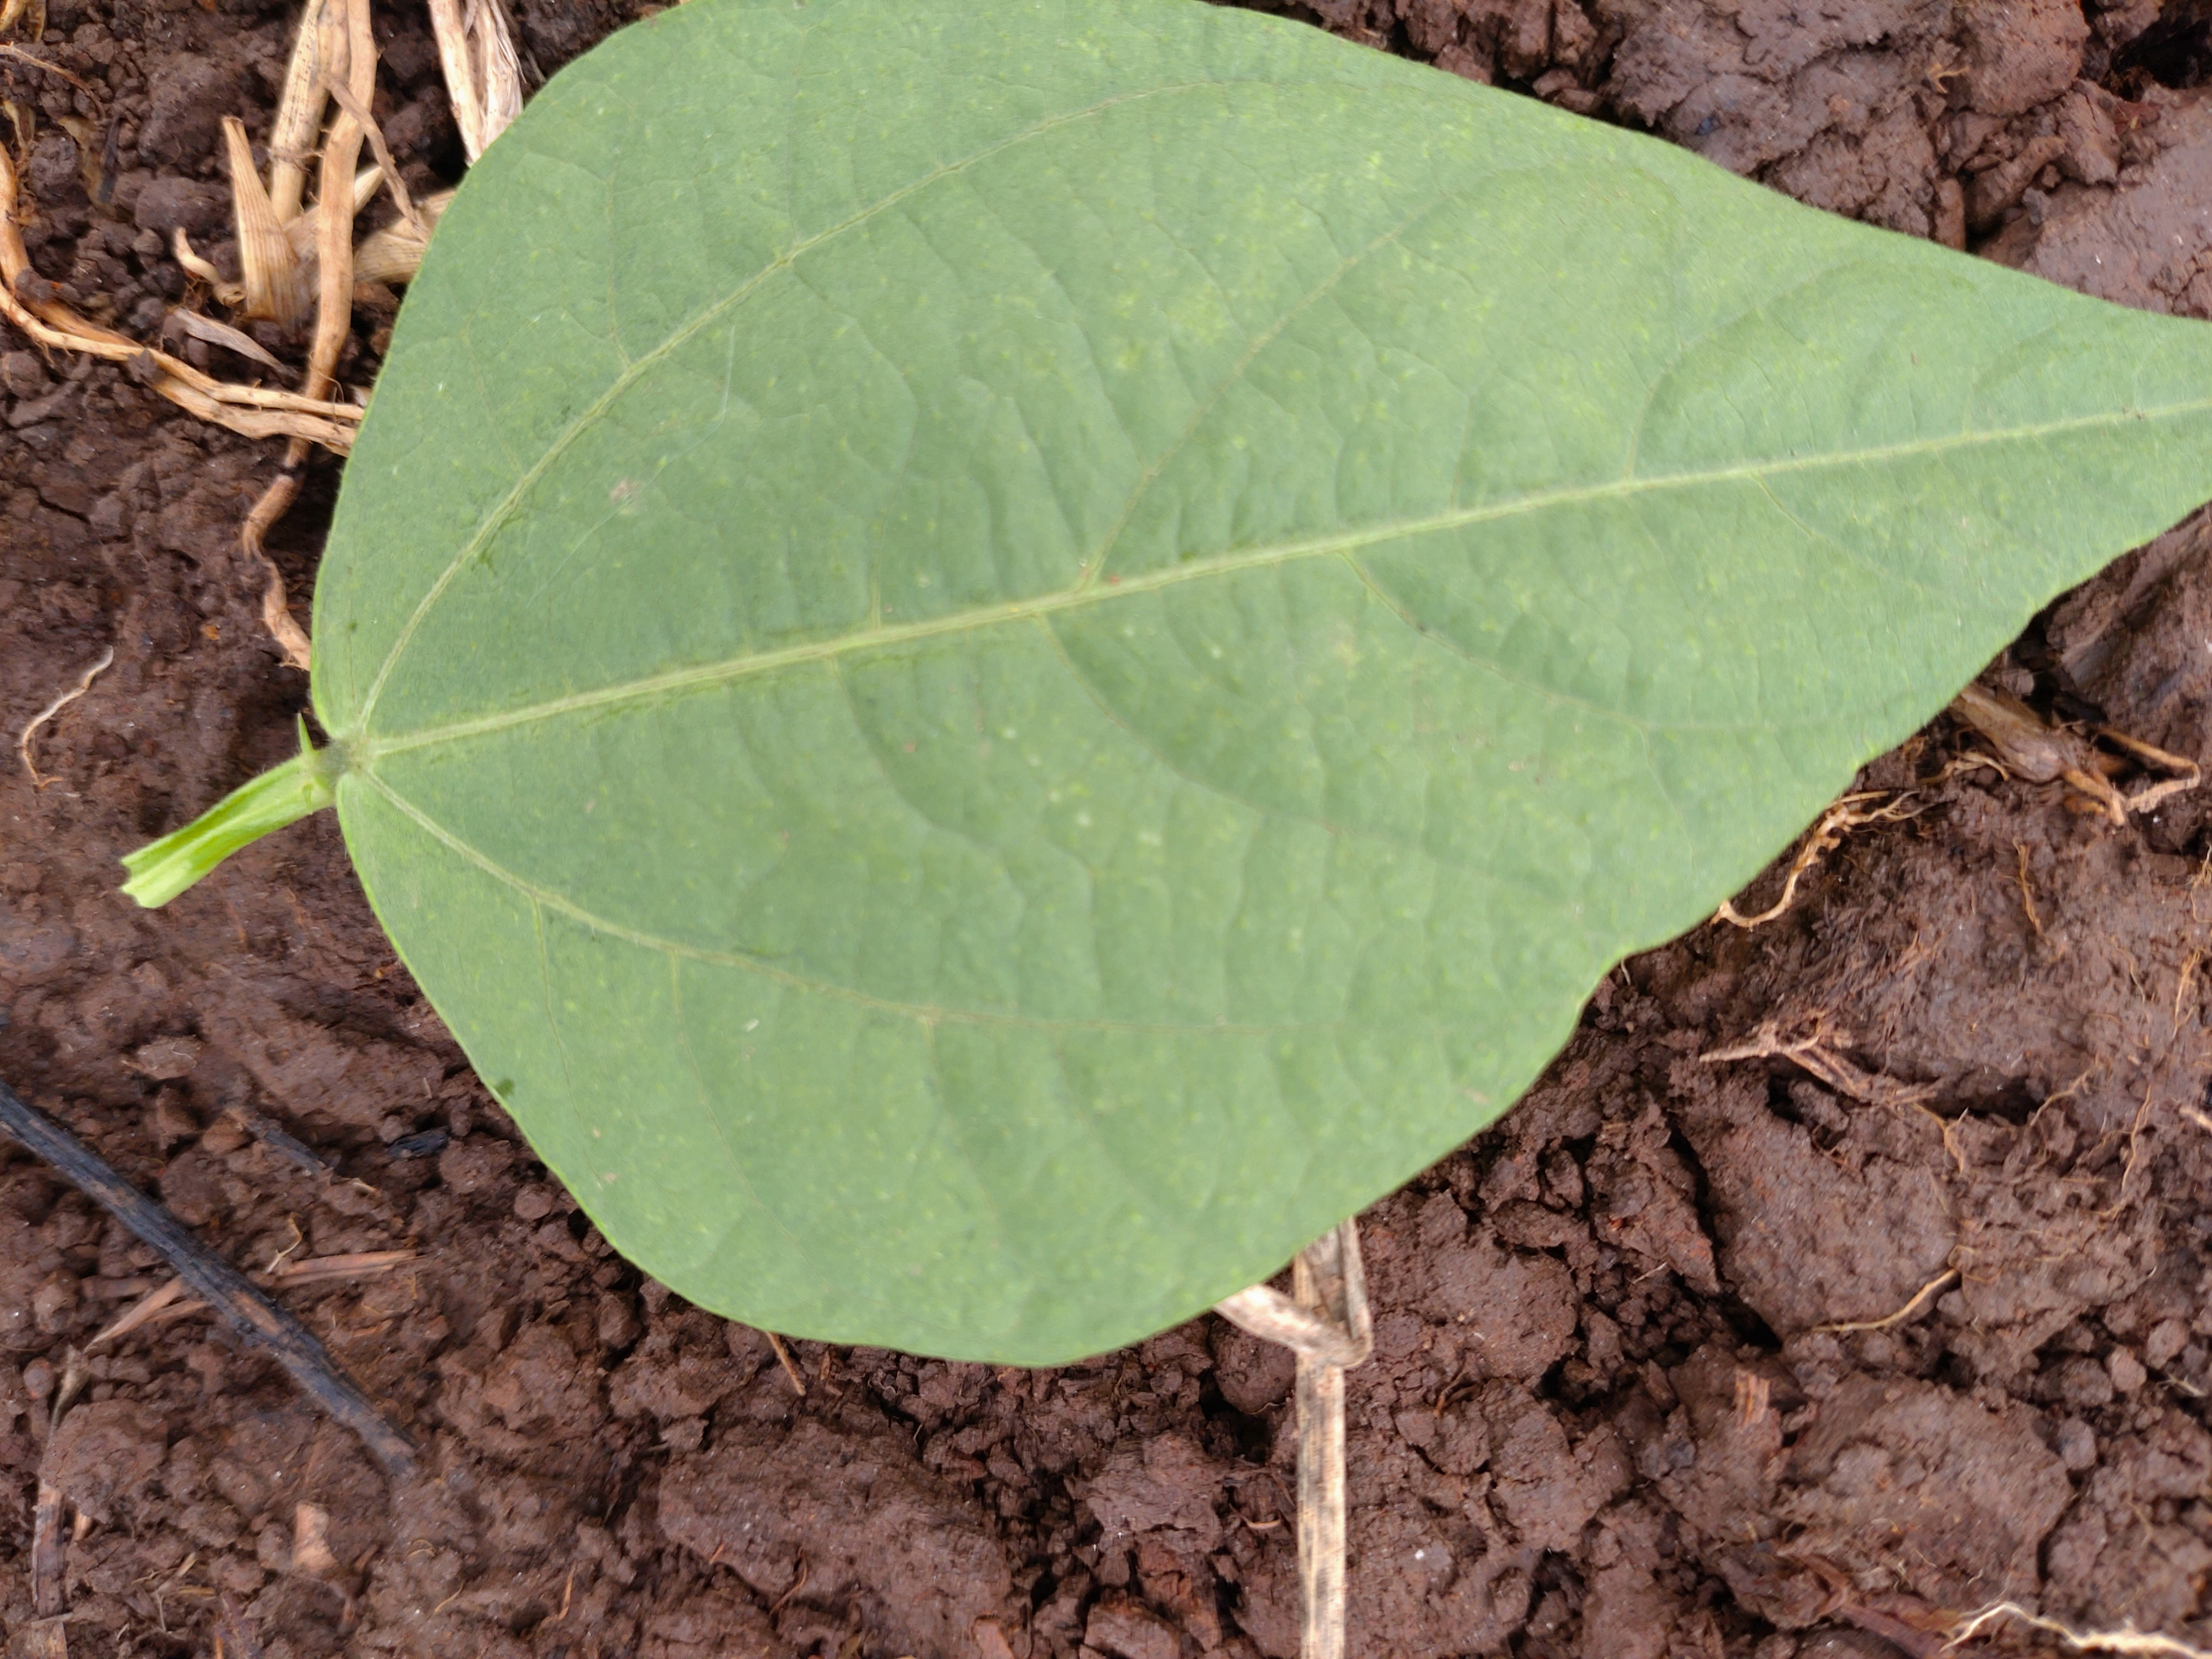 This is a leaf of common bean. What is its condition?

healthy
